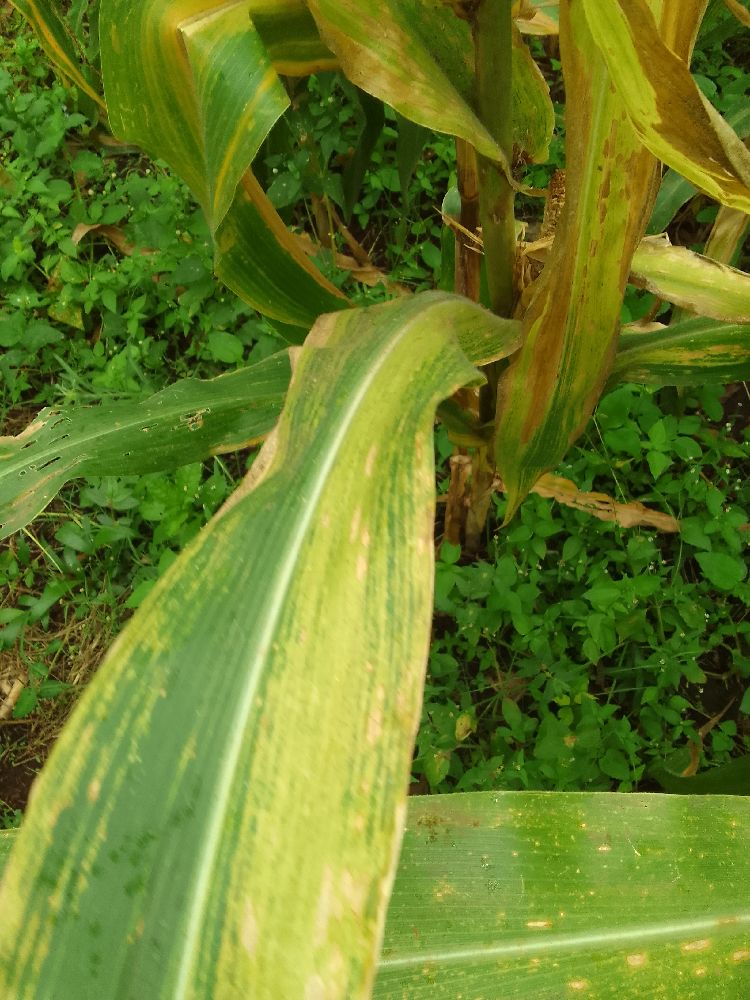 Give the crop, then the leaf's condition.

maize, maize lethal necrosis
